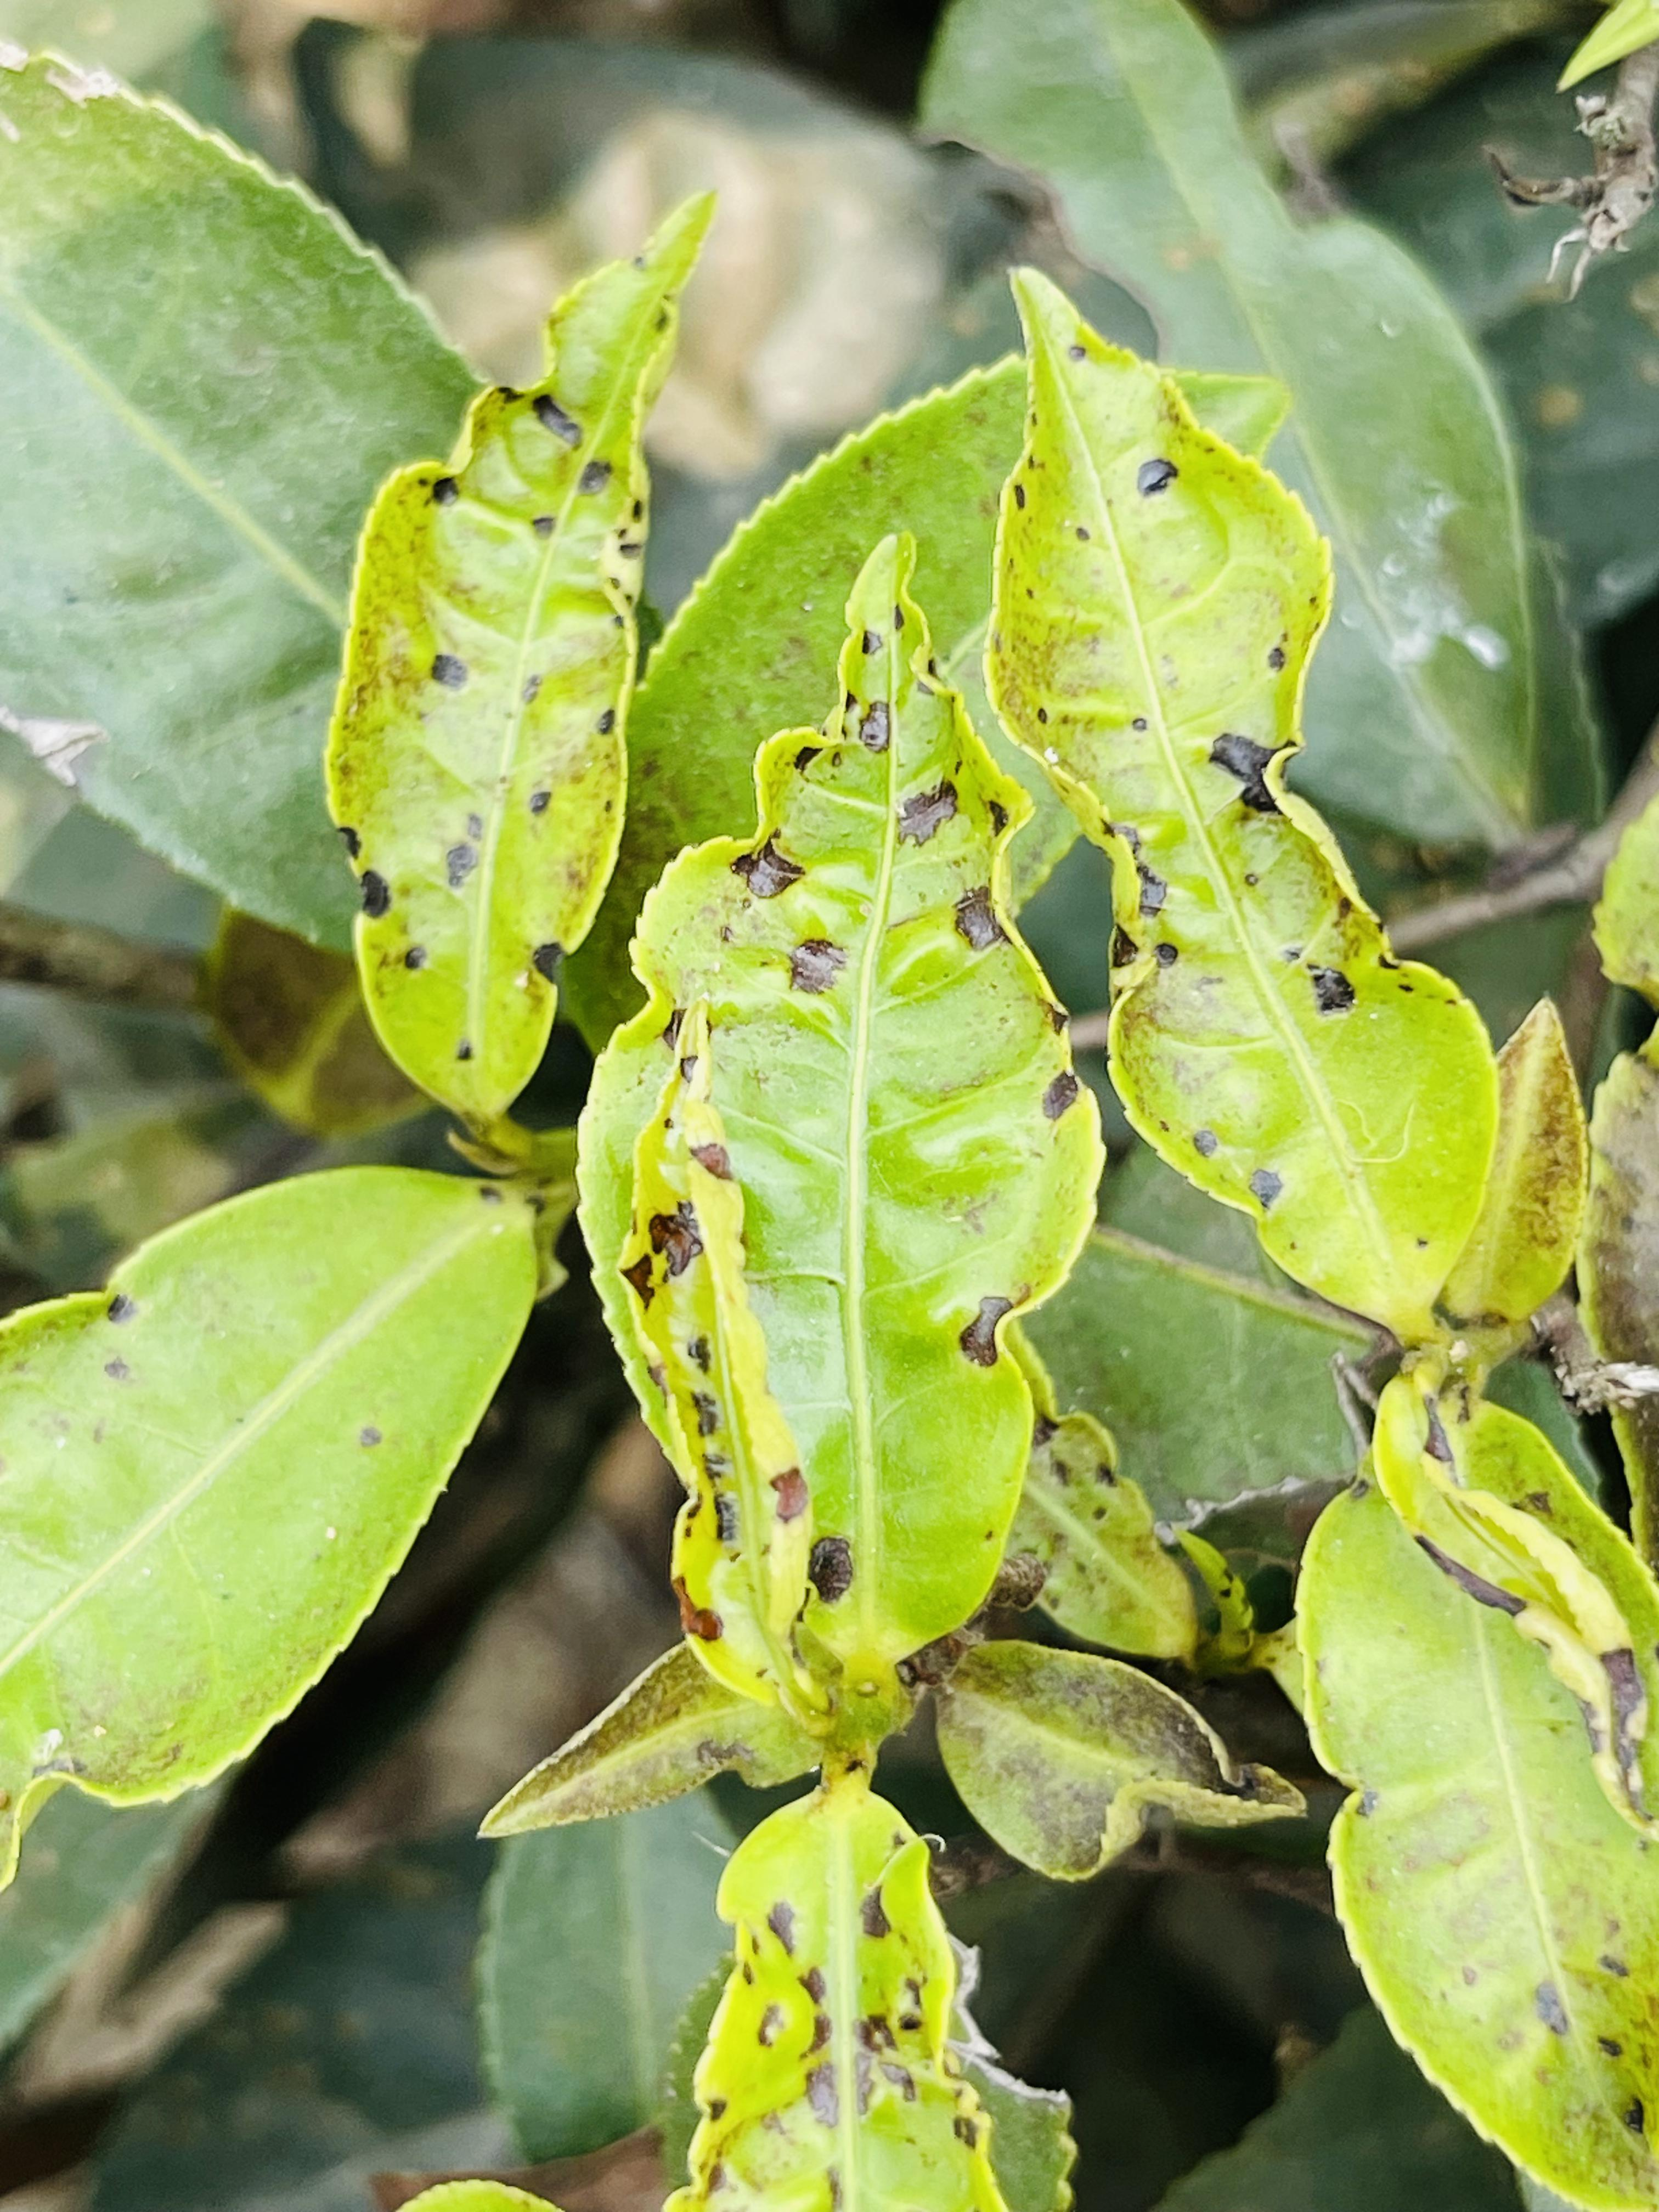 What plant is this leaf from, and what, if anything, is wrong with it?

tea, helopeltis
